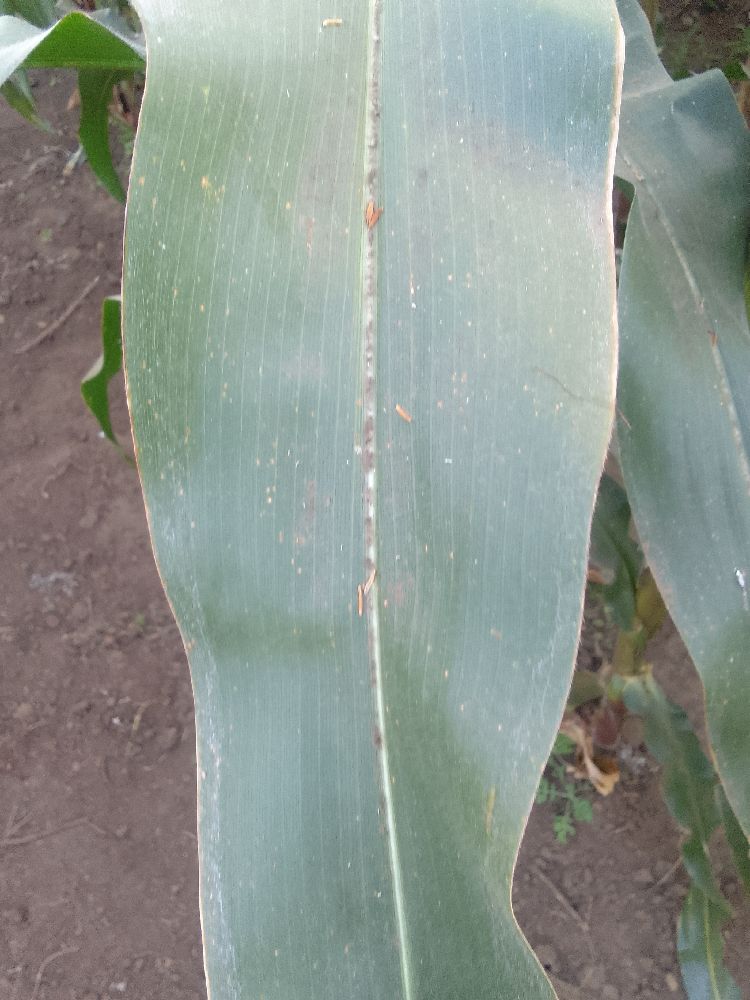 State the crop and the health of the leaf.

maize, healthy
